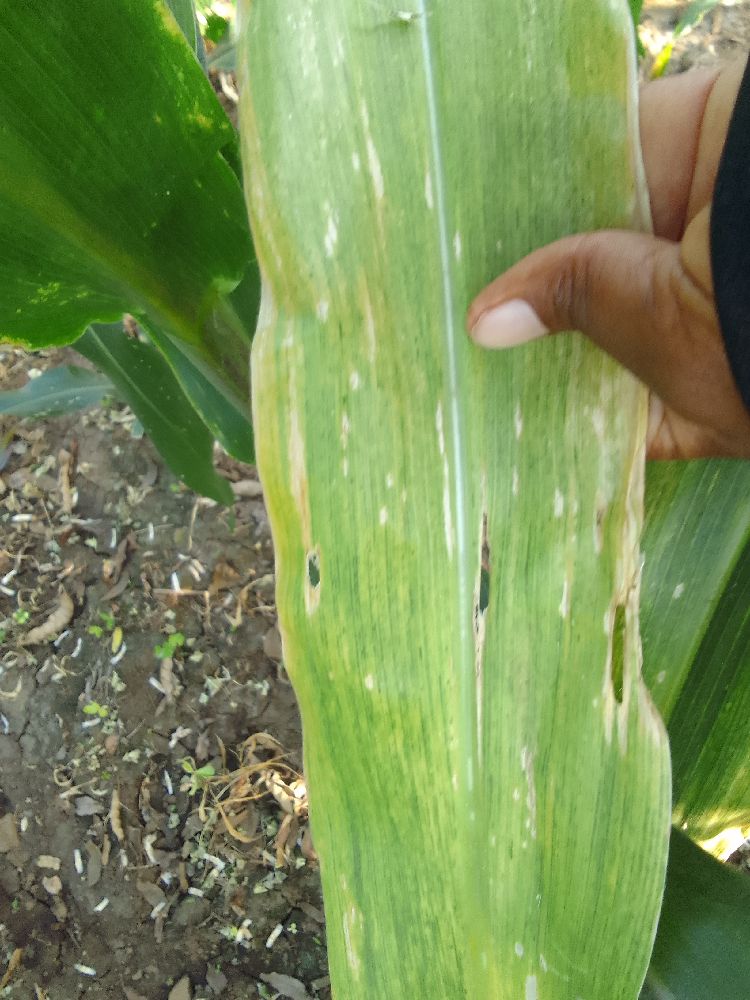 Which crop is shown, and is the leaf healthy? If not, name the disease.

maize, maize lethal necrosis
